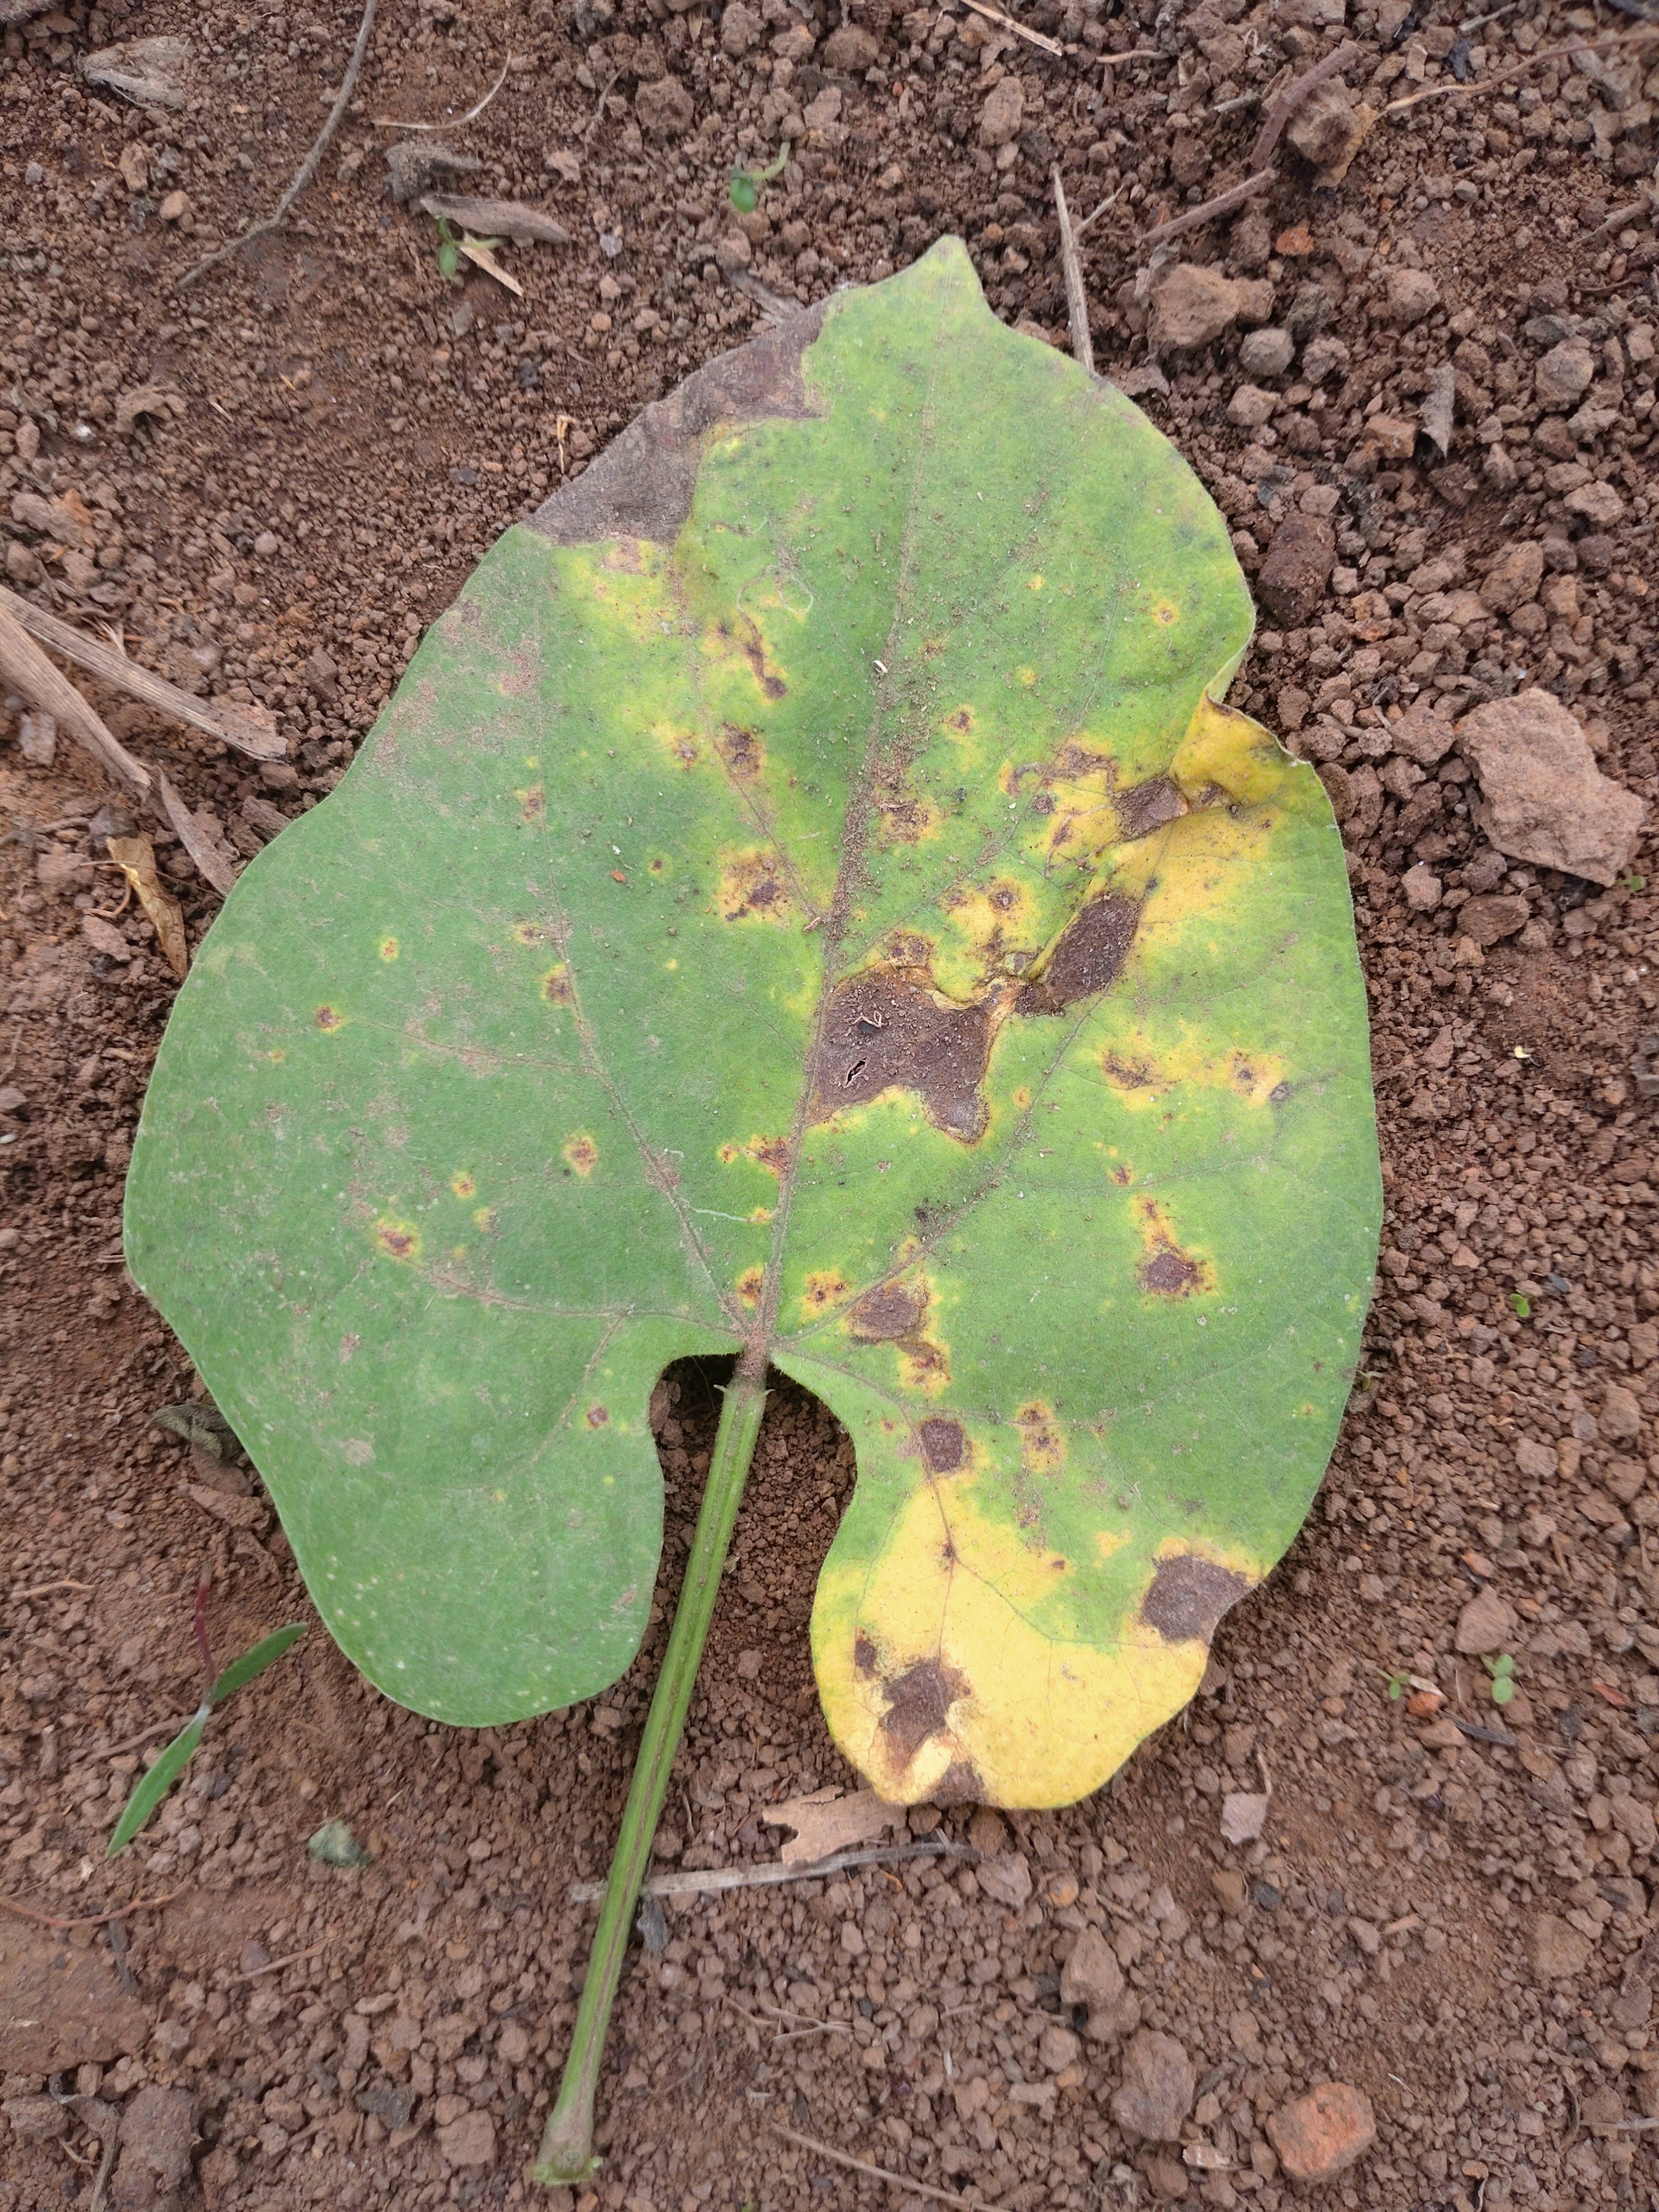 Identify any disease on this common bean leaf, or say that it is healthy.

rust
